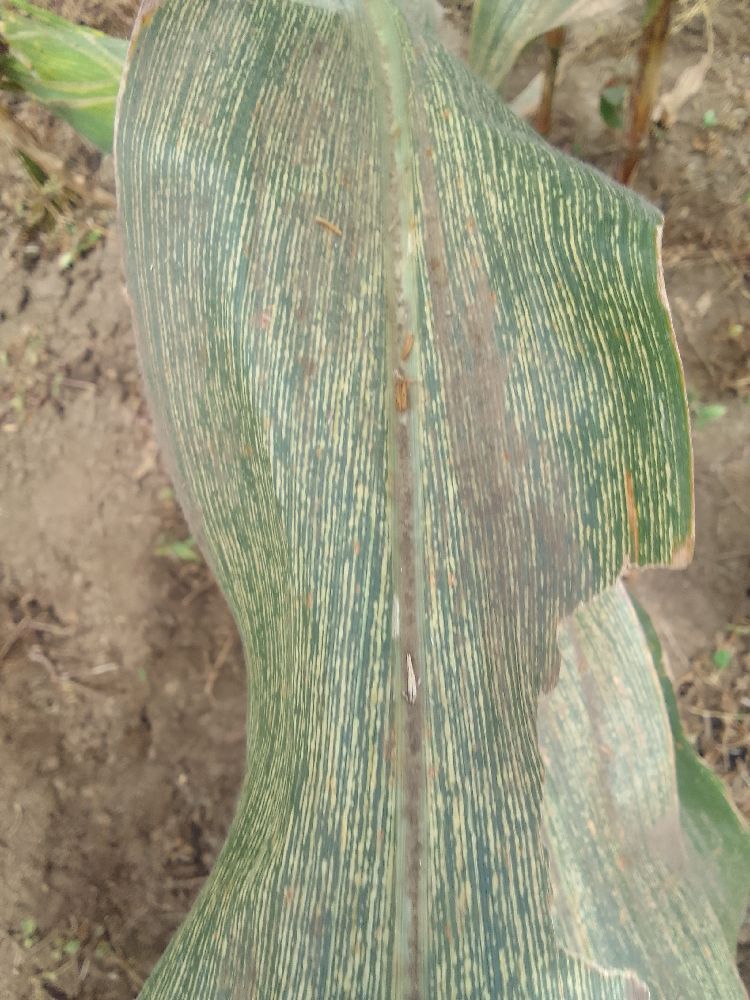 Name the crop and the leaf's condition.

maize, maize streak virus
